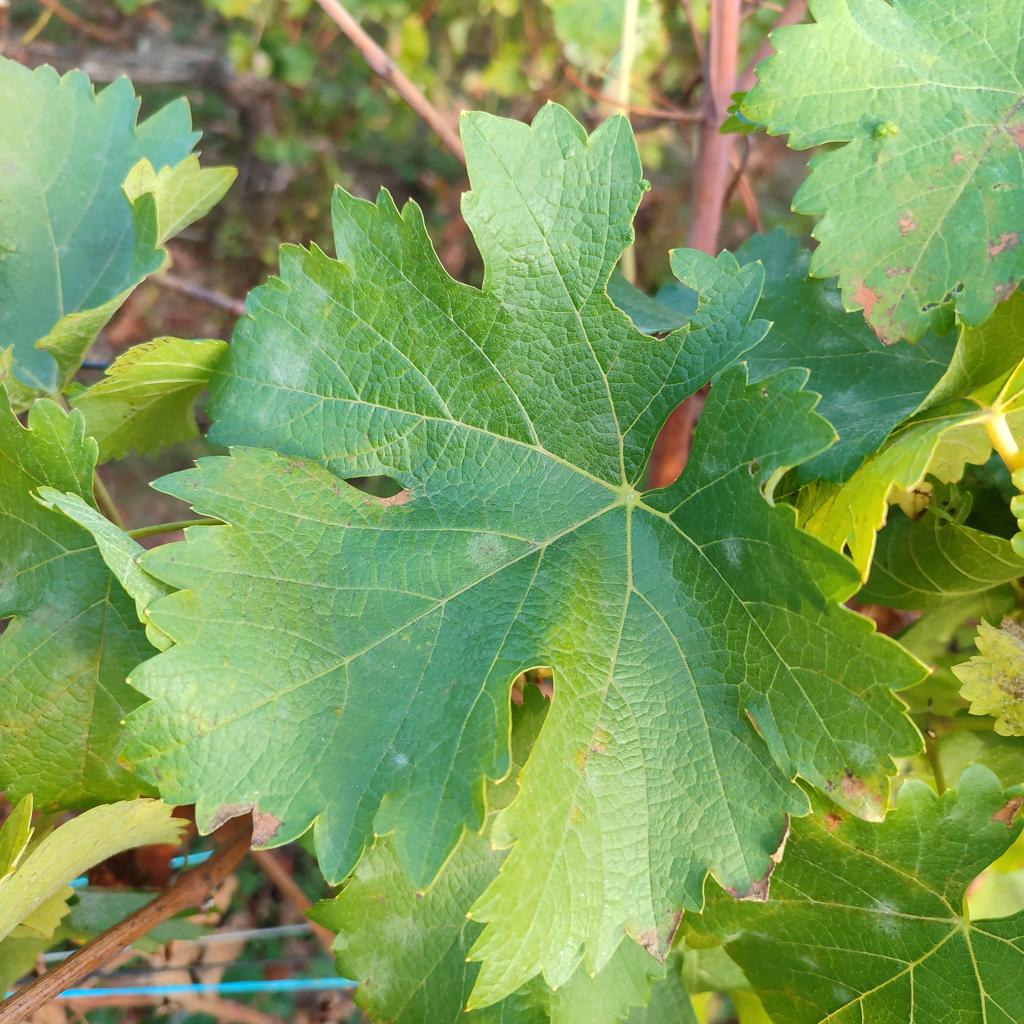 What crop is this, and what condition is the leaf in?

grapevine, powdery mildew
